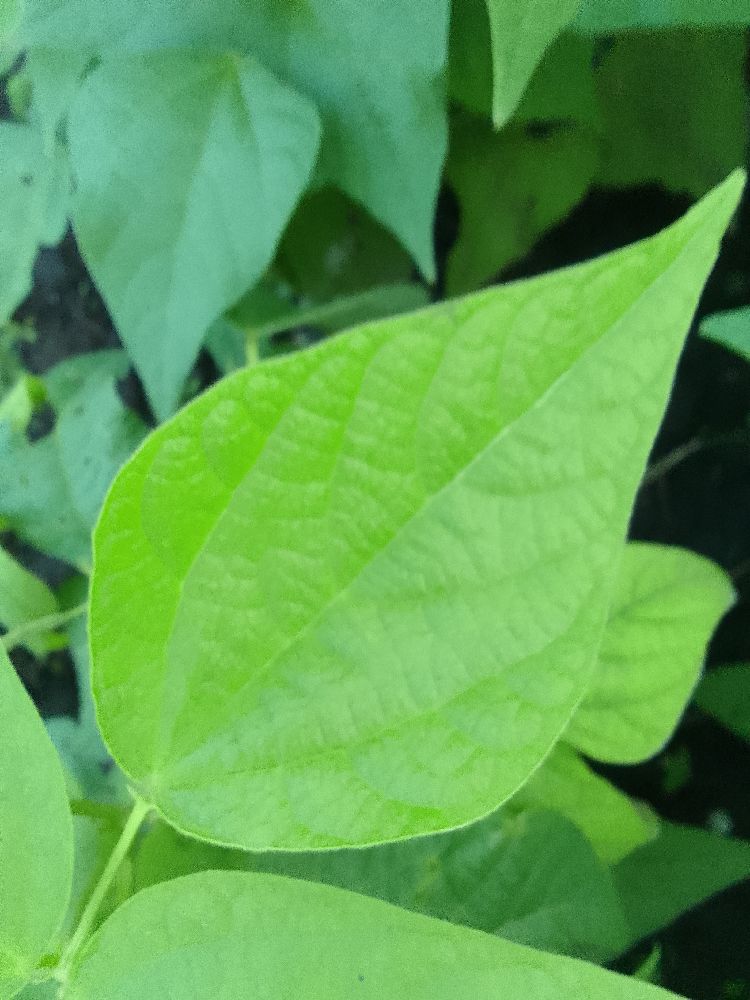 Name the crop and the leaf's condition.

common bean, healthy
